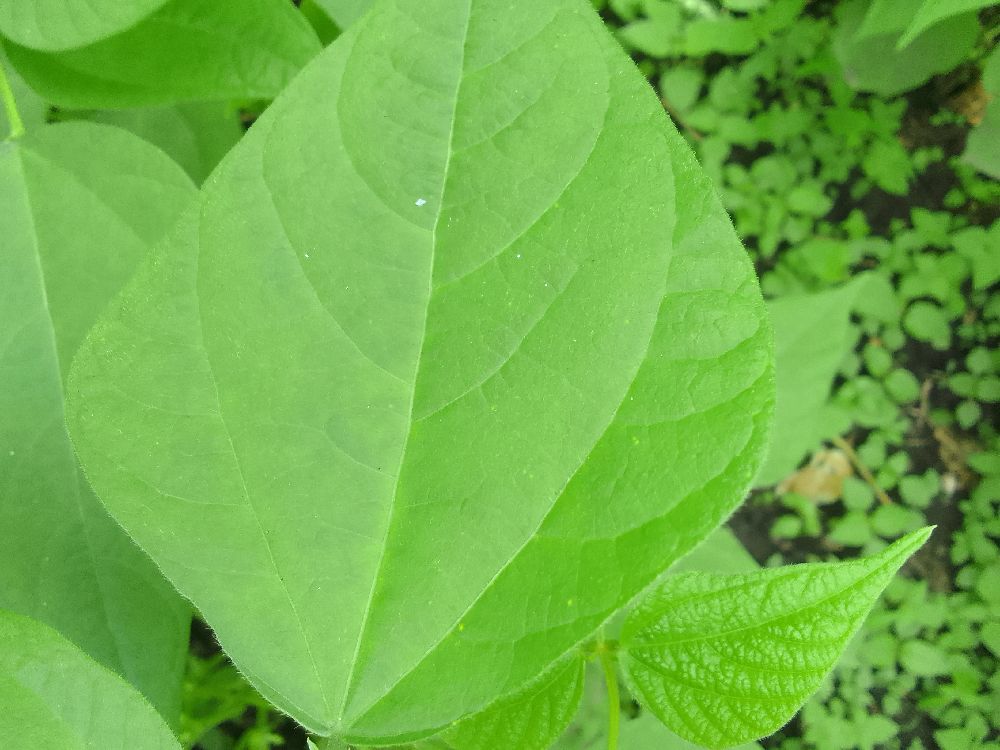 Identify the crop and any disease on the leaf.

common bean, healthy
